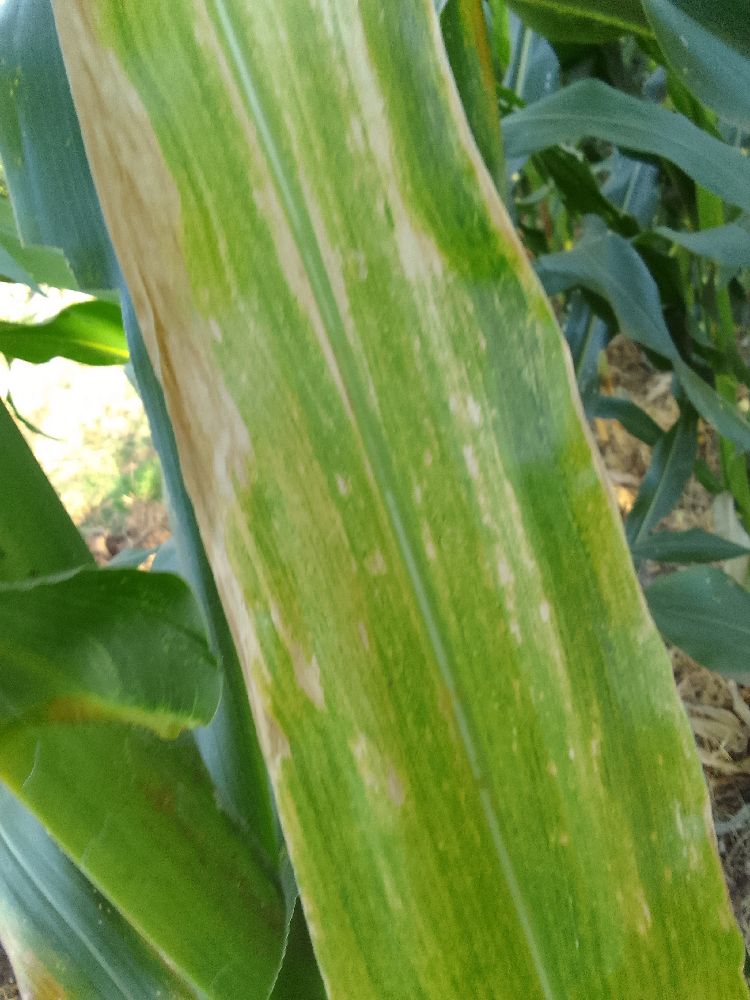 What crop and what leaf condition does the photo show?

maize, maize lethal necrosis
